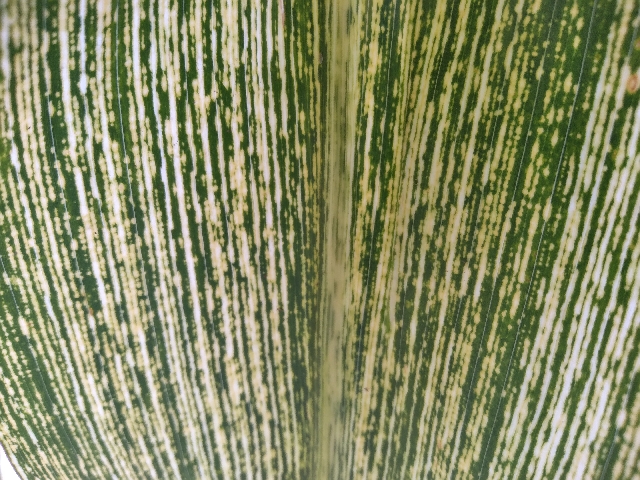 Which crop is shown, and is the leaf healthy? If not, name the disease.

maize, maize streak virus
